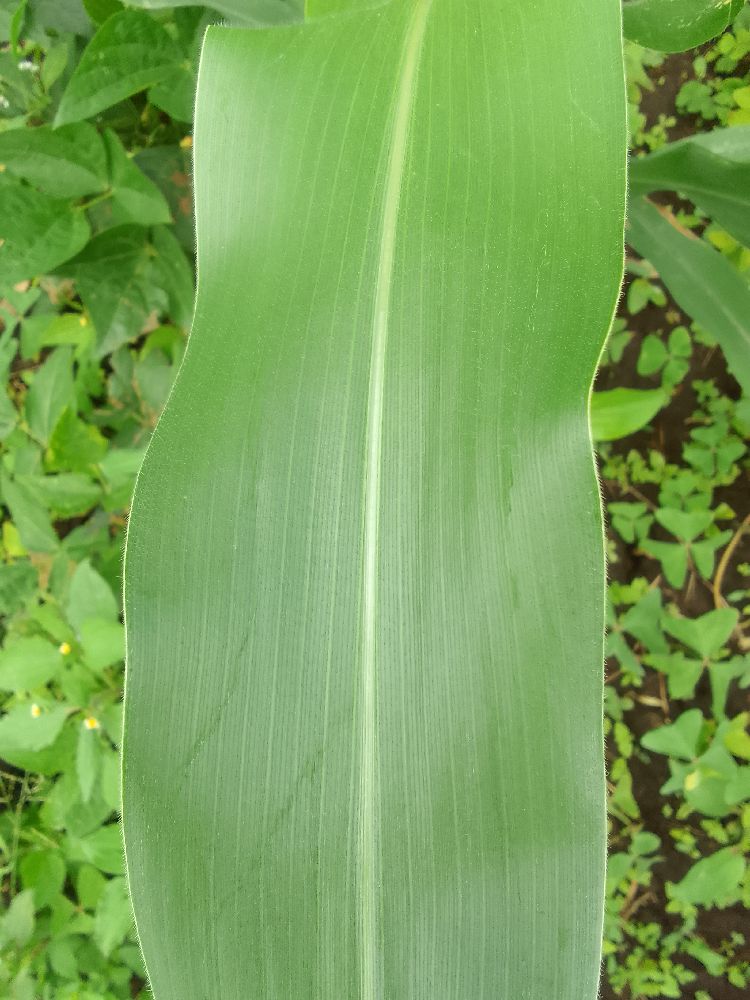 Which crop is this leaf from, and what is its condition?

maize, healthy
